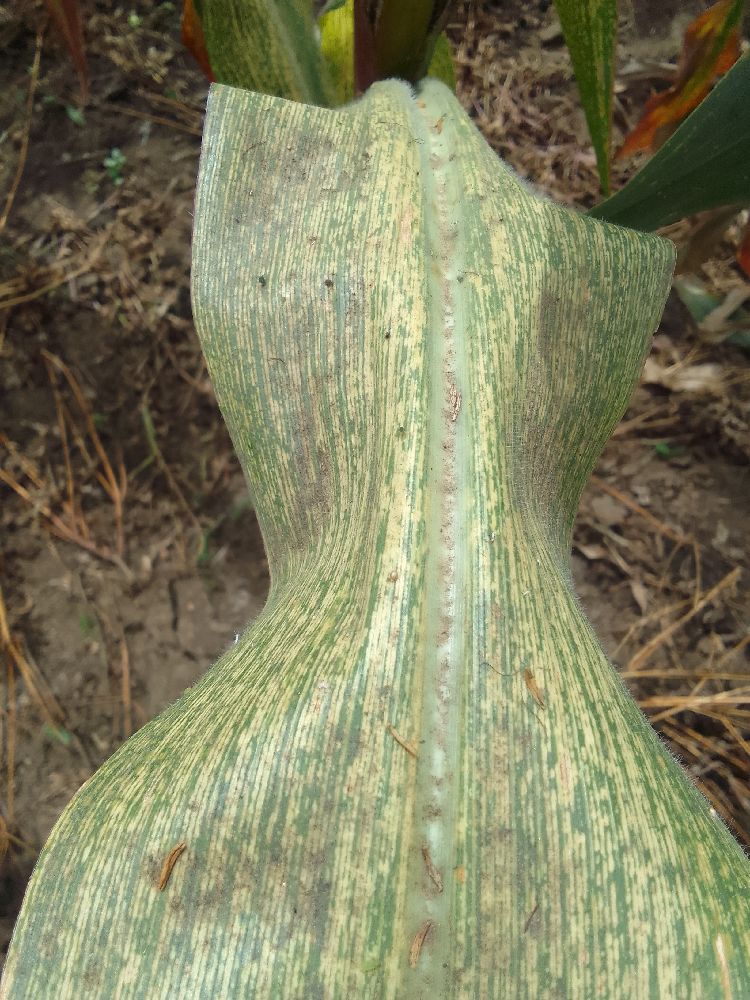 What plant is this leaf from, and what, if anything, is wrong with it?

maize, maize streak virus
